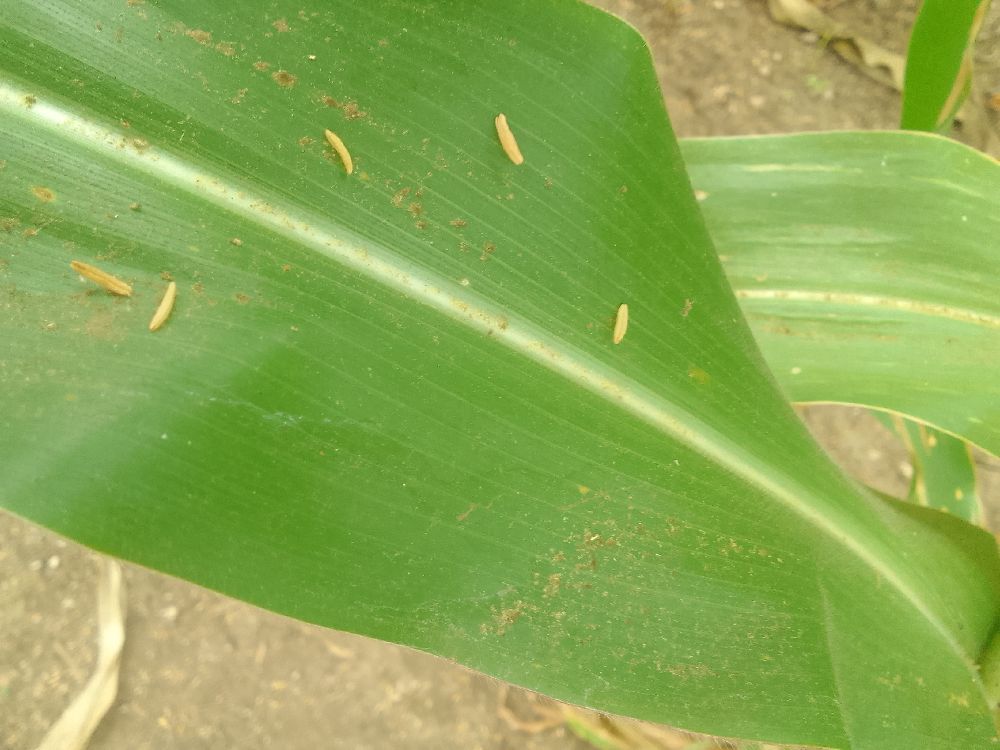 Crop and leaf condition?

maize, healthy
